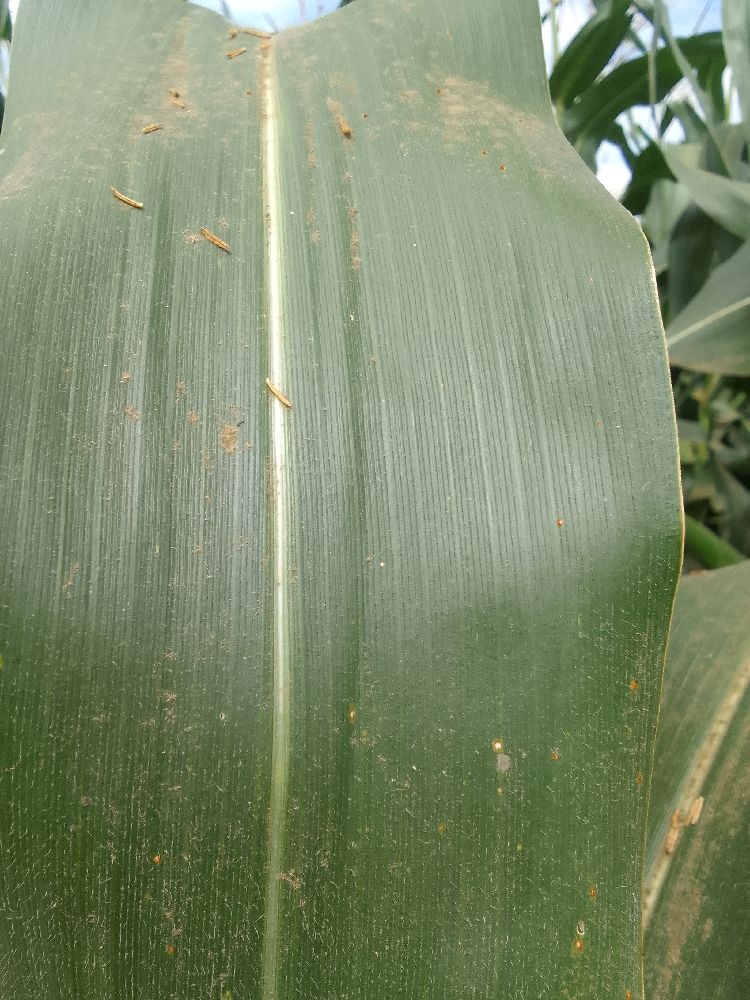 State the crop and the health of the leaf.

maize, healthy
